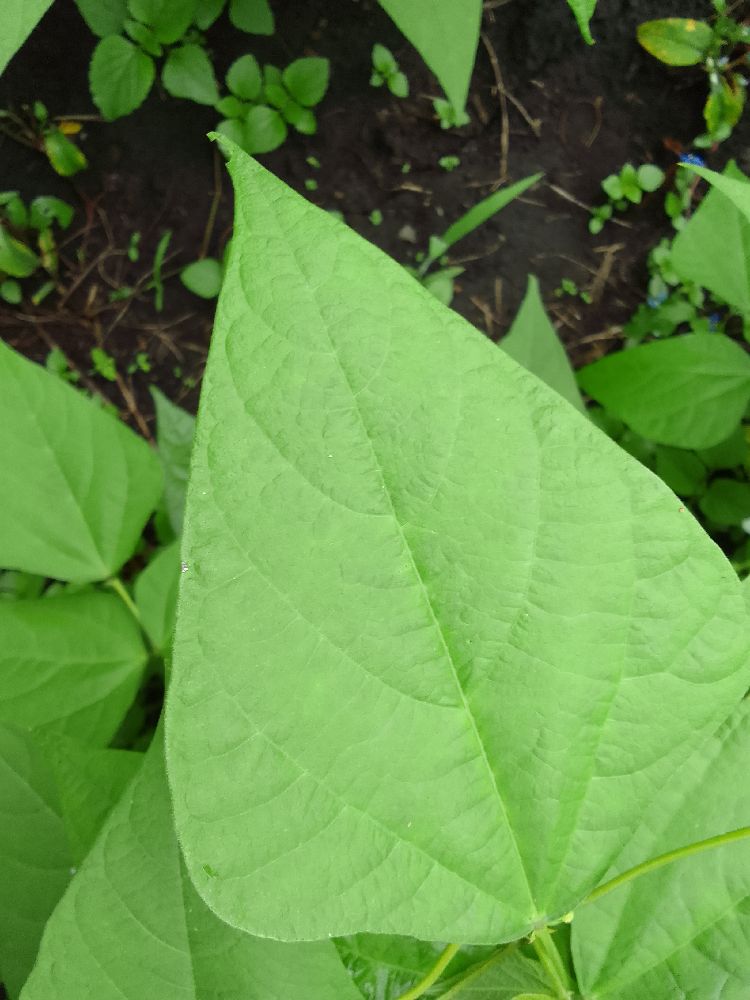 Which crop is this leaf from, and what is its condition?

common bean, healthy
